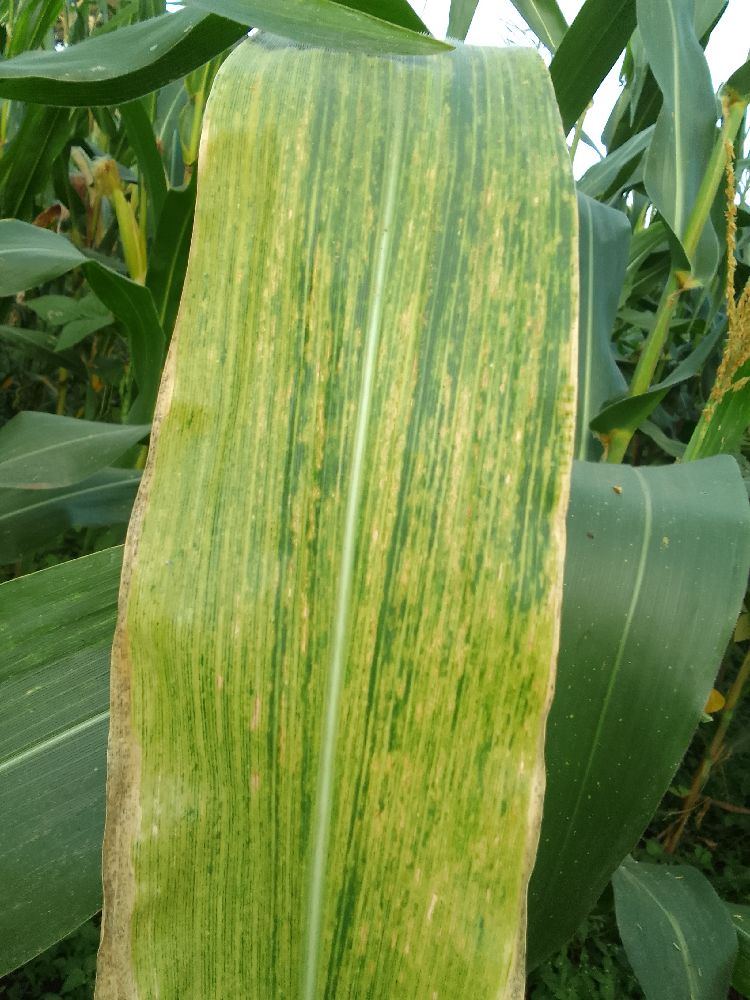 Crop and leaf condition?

maize, maize lethal necrosis
